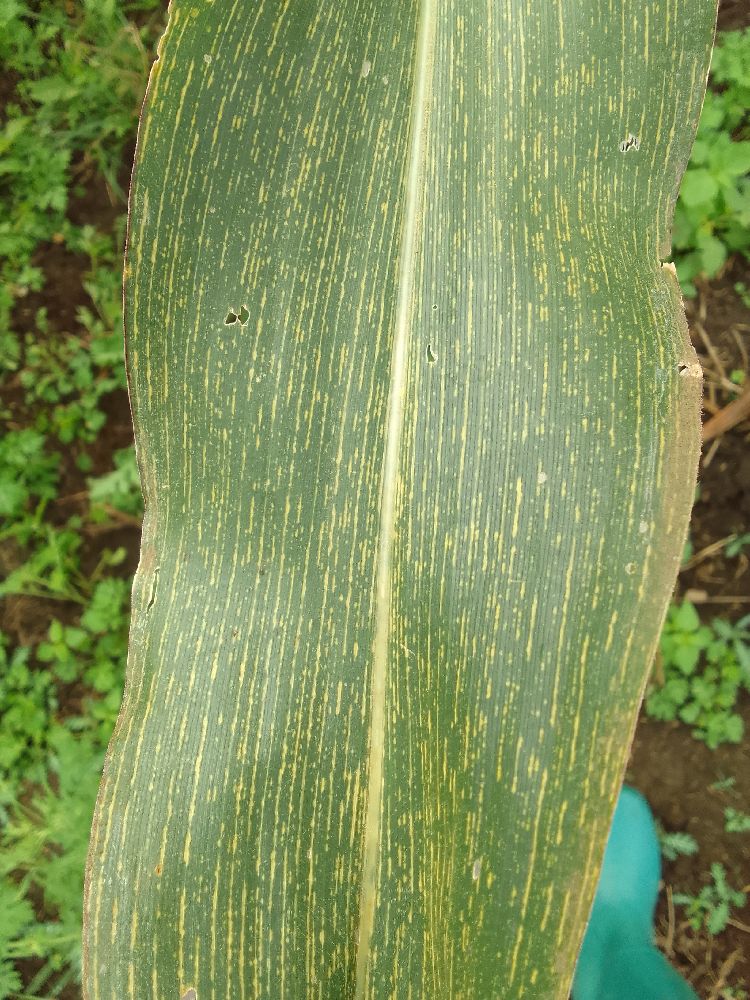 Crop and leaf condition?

maize, maize streak virus
